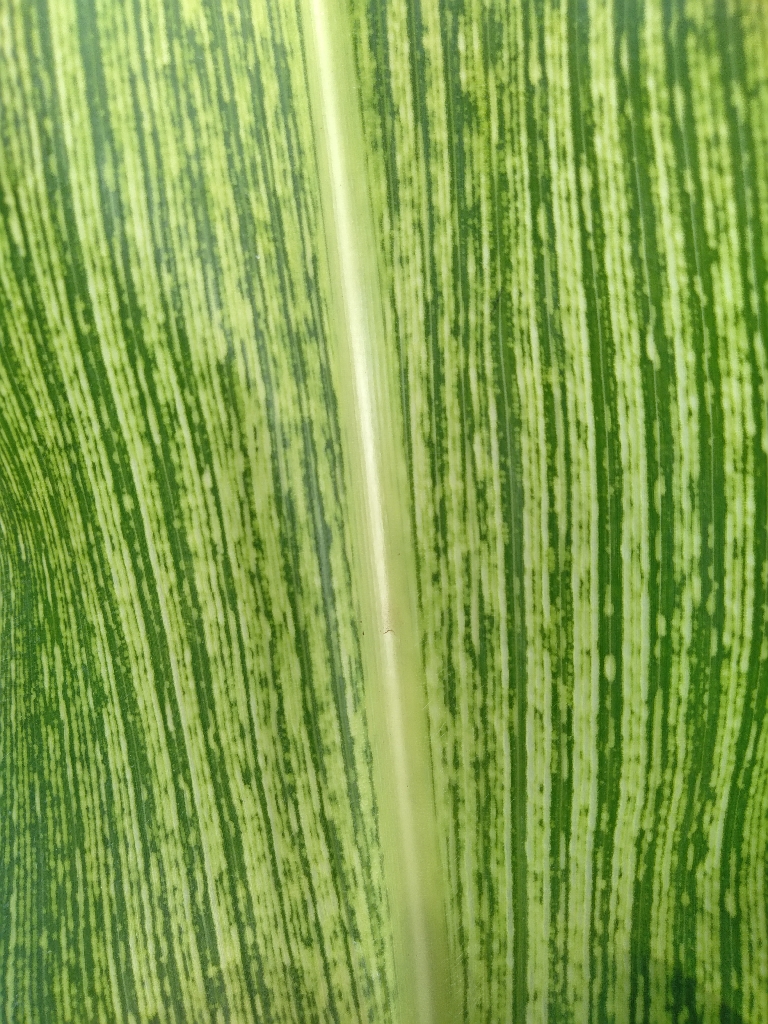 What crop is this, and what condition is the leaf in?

maize, maize streak virus
